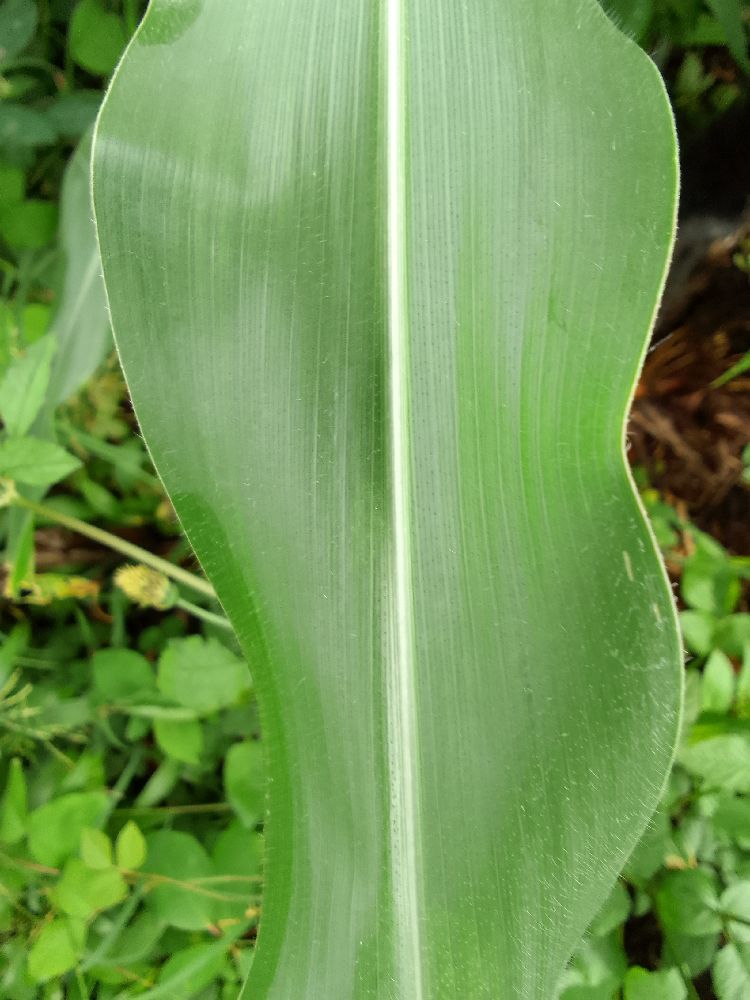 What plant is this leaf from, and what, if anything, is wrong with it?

maize, healthy
